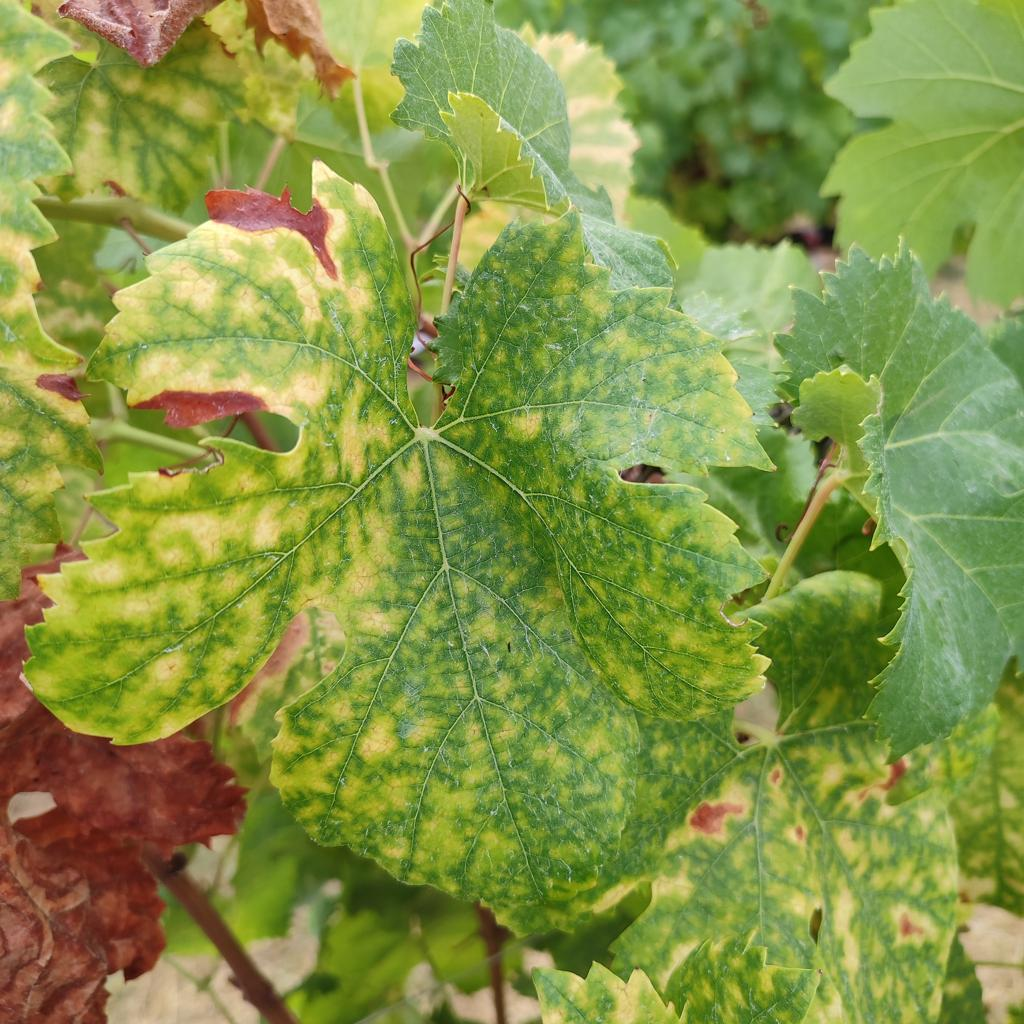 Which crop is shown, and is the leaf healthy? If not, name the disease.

grapevine, esca complex
